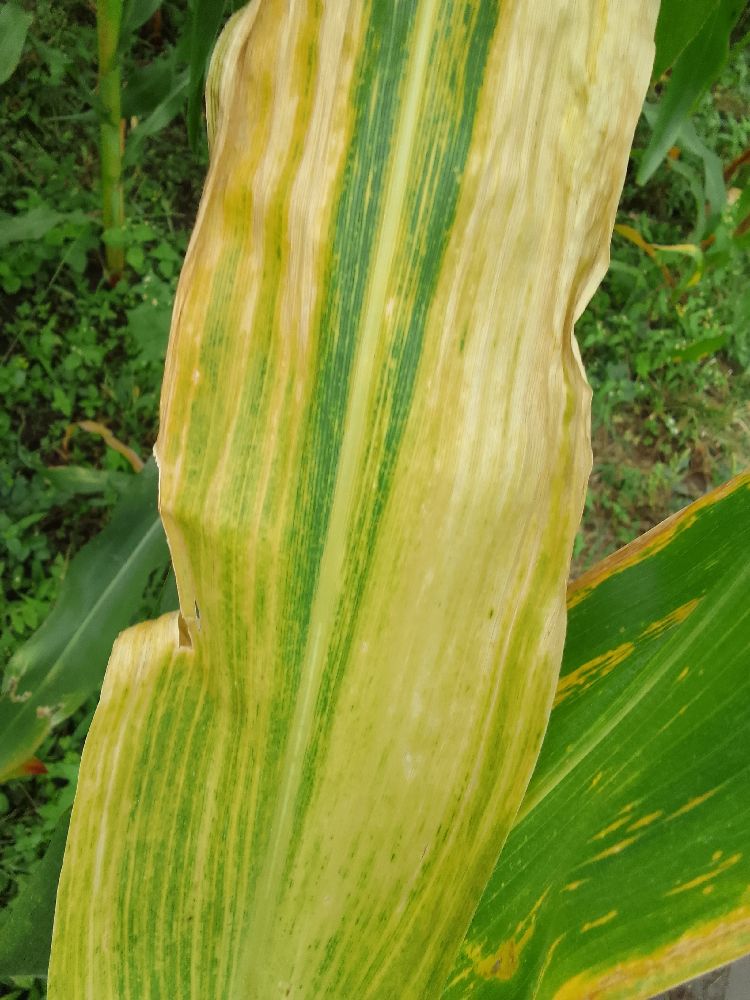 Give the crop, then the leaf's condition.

maize, maize lethal necrosis
